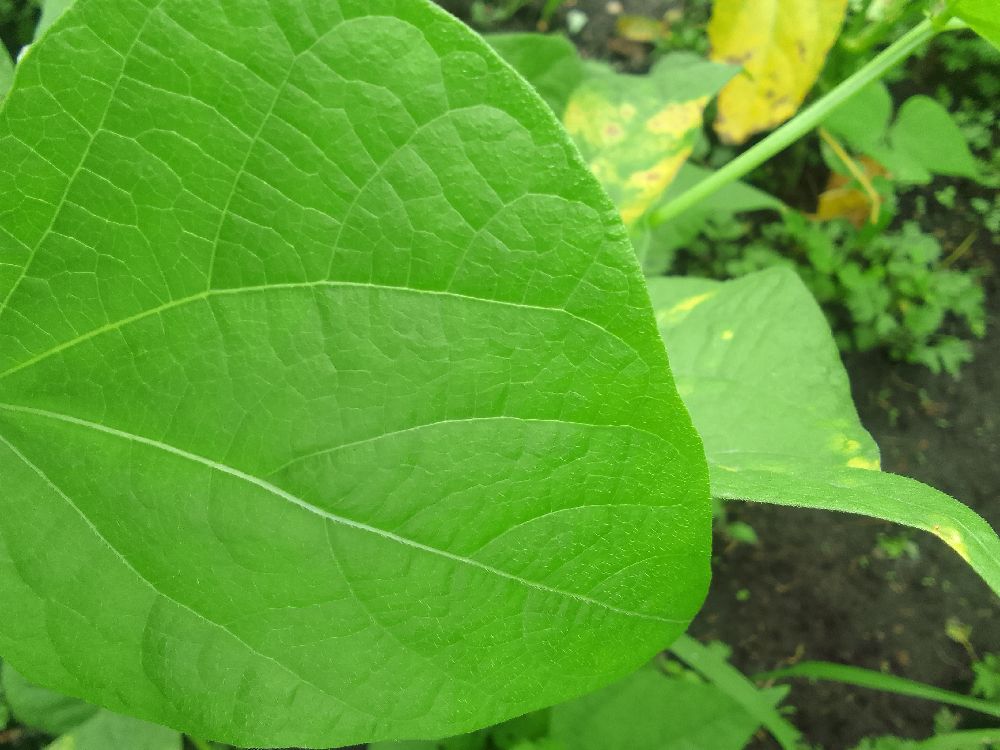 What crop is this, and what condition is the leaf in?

common bean, healthy
